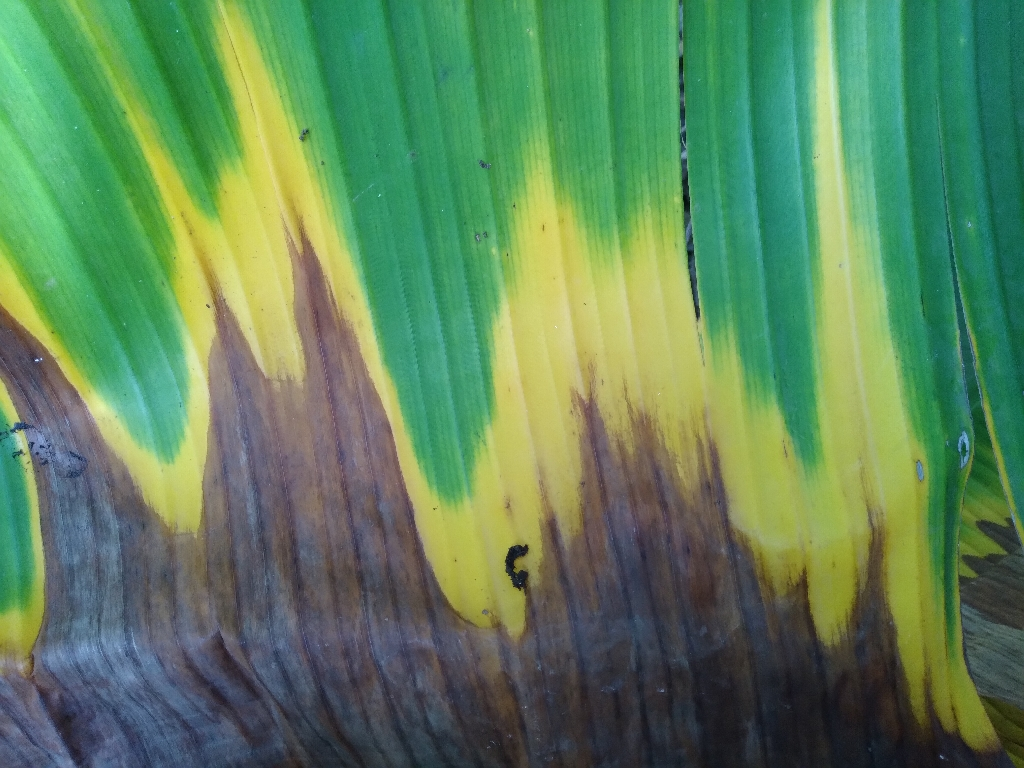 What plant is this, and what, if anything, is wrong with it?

banana, fusarium wilt race 1
